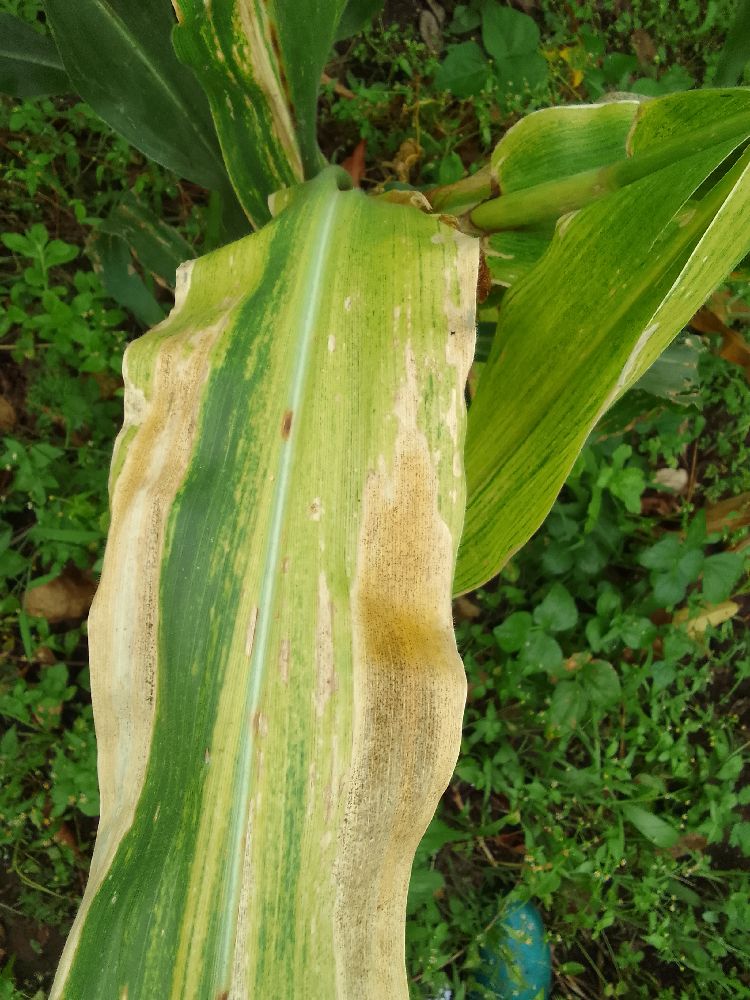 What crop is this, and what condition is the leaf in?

maize, maize lethal necrosis
